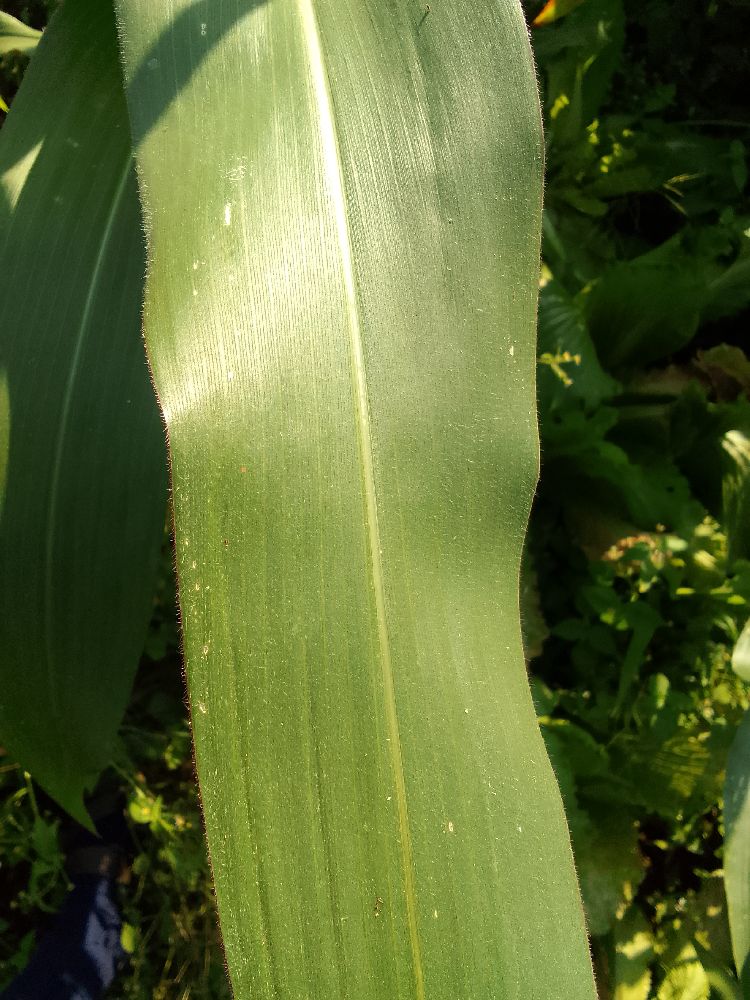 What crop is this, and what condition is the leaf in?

maize, healthy
